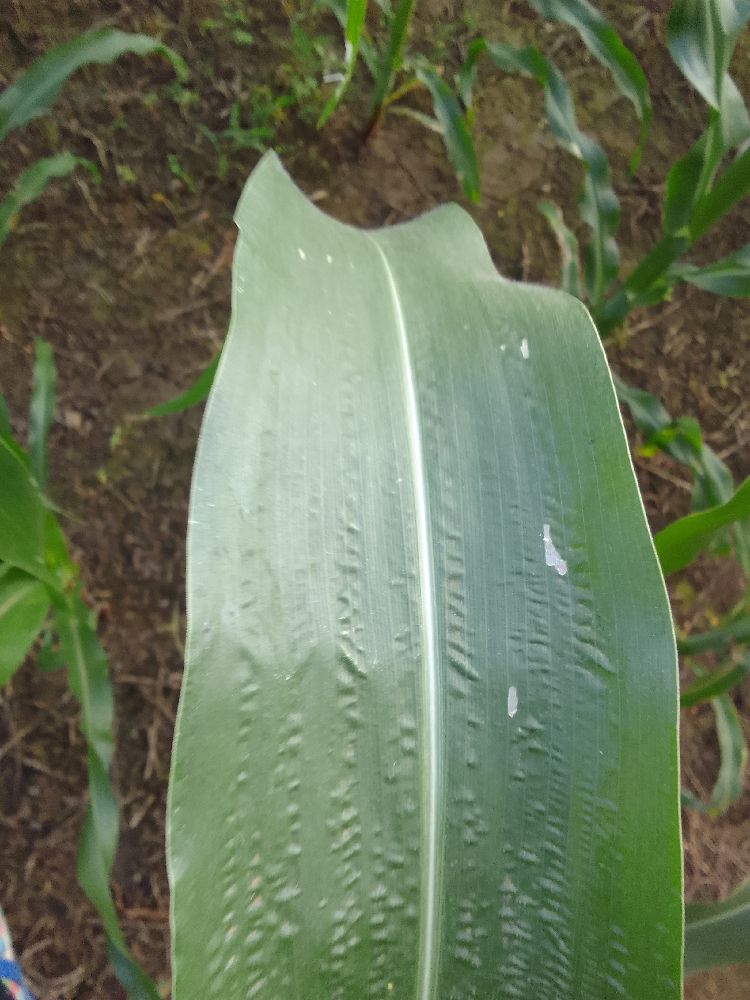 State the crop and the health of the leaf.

maize, healthy
